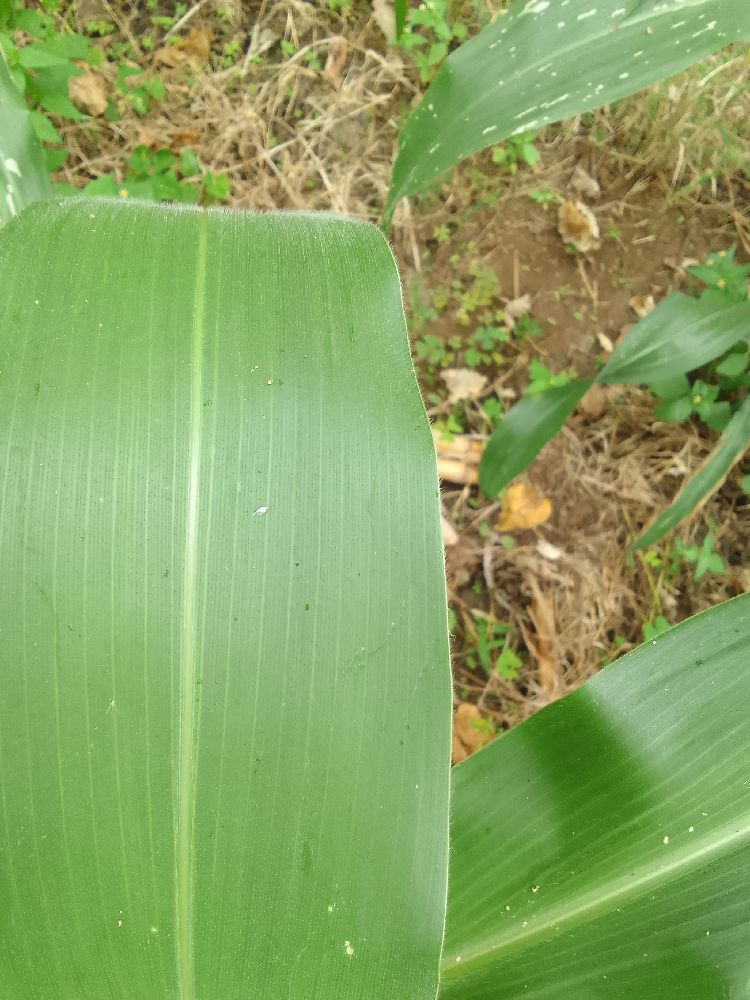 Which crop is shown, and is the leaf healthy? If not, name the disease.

maize, healthy
